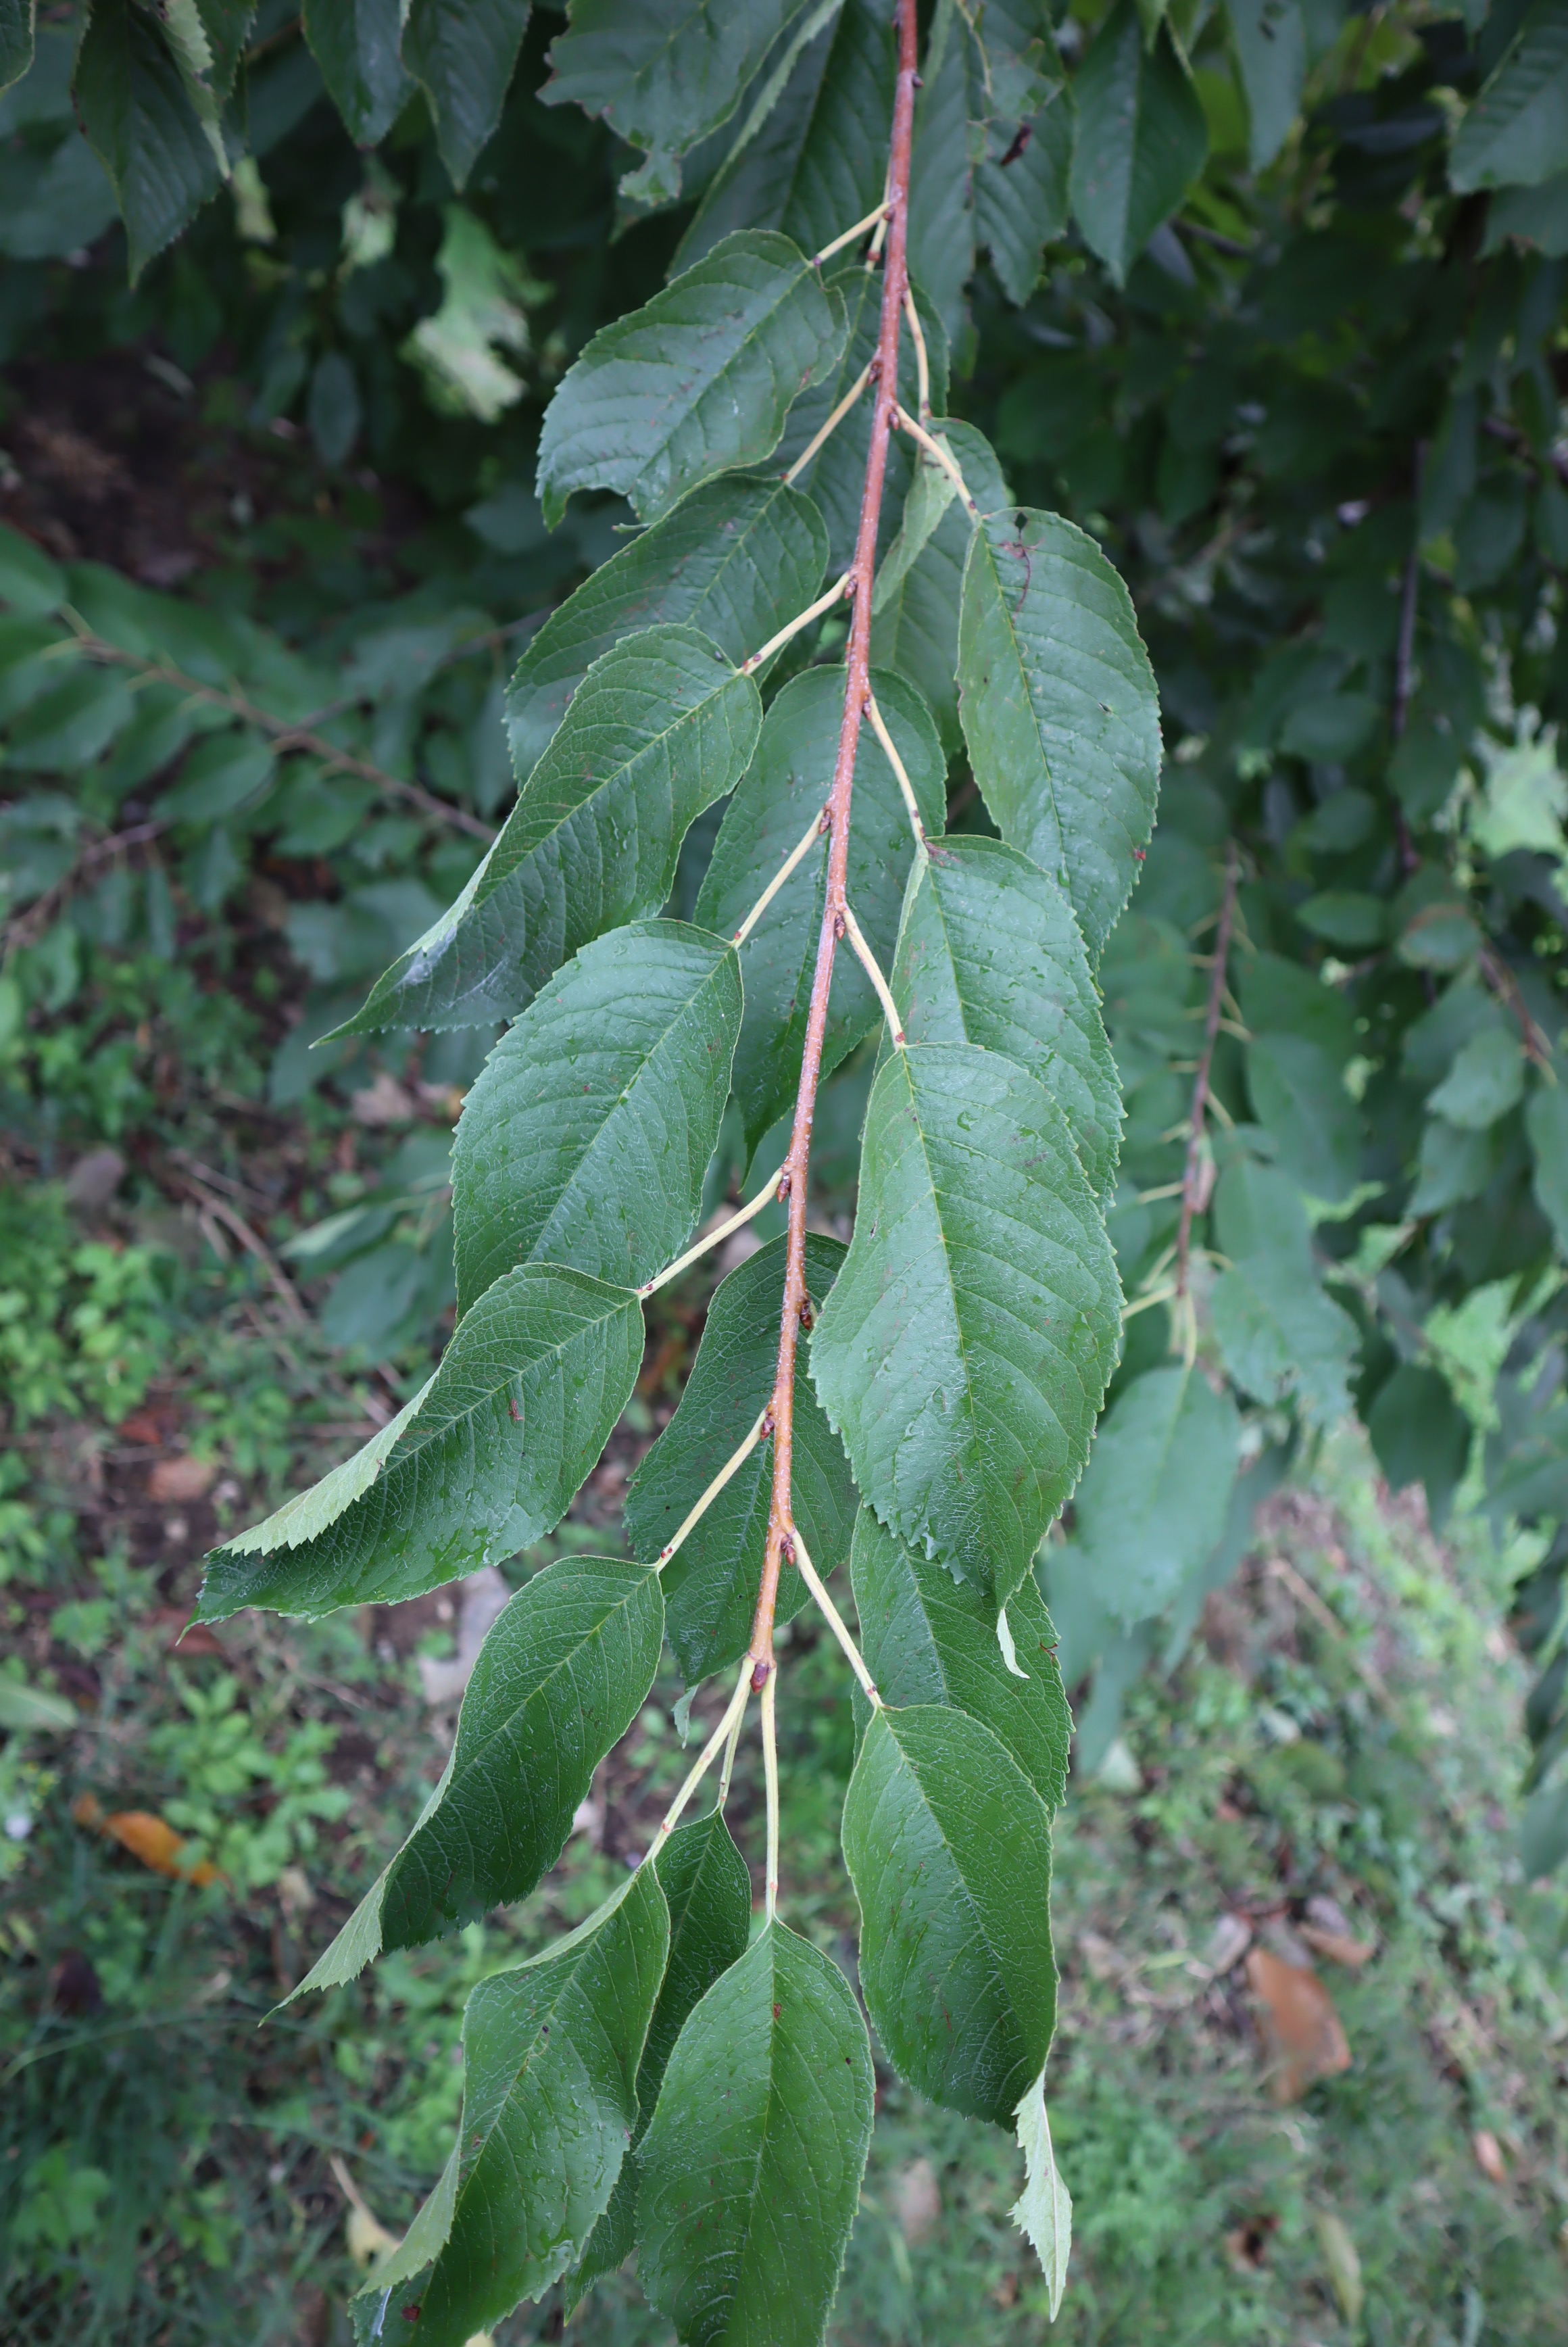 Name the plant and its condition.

cherry, leaf spot
